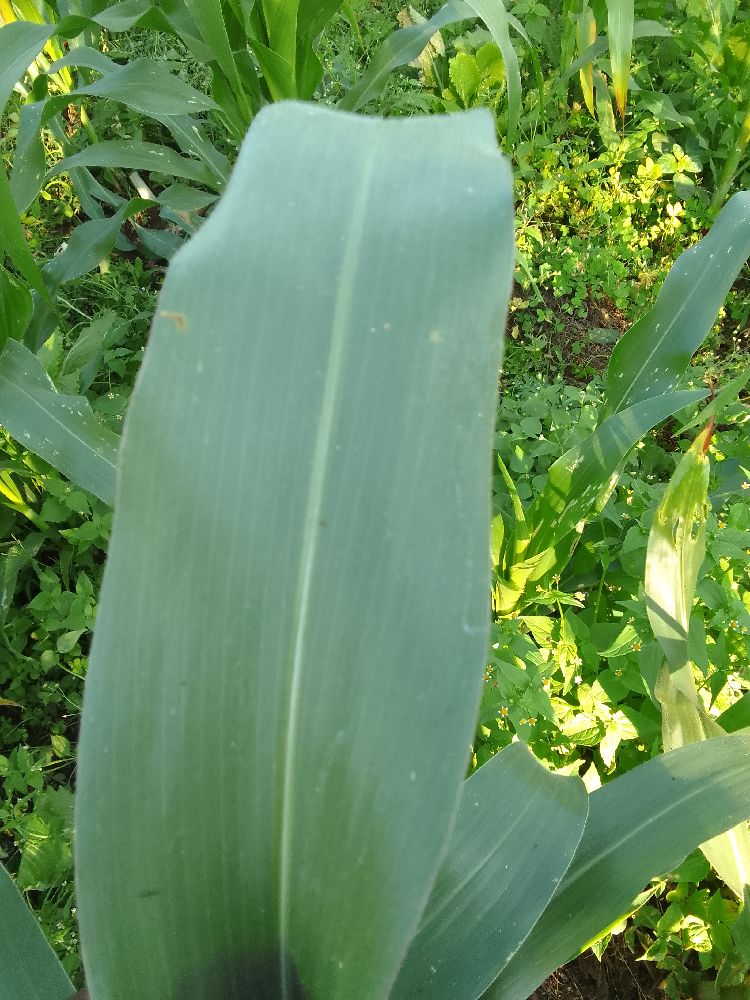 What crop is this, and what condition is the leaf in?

maize, healthy
